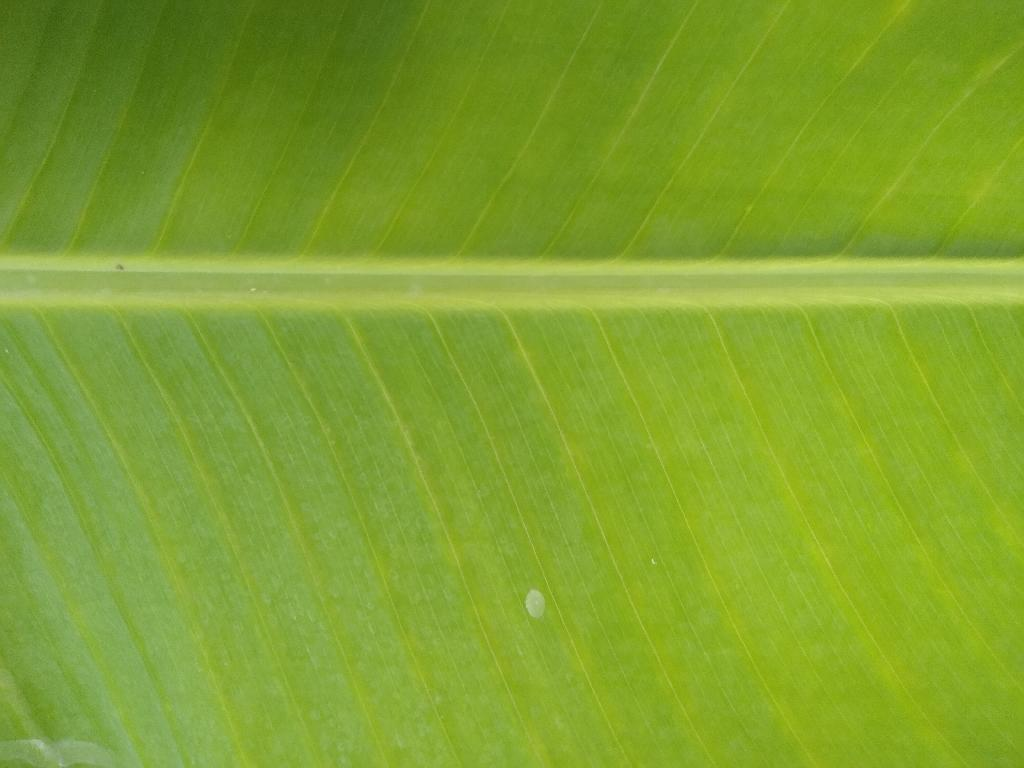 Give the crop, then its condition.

banana, healthy
